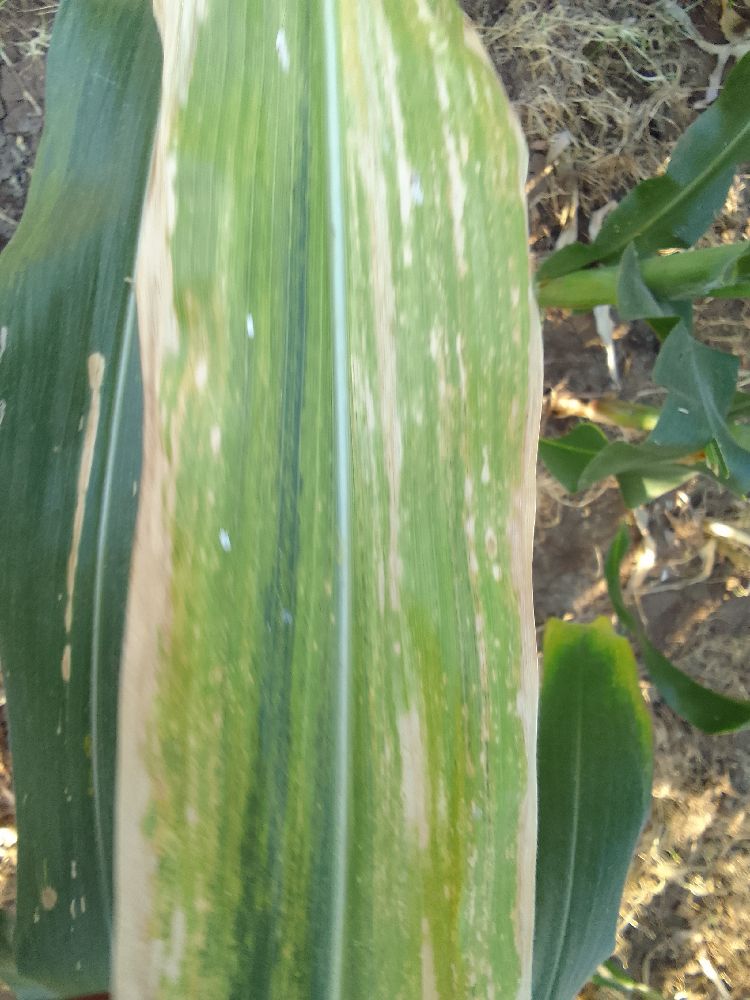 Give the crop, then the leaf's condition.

maize, maize lethal necrosis
